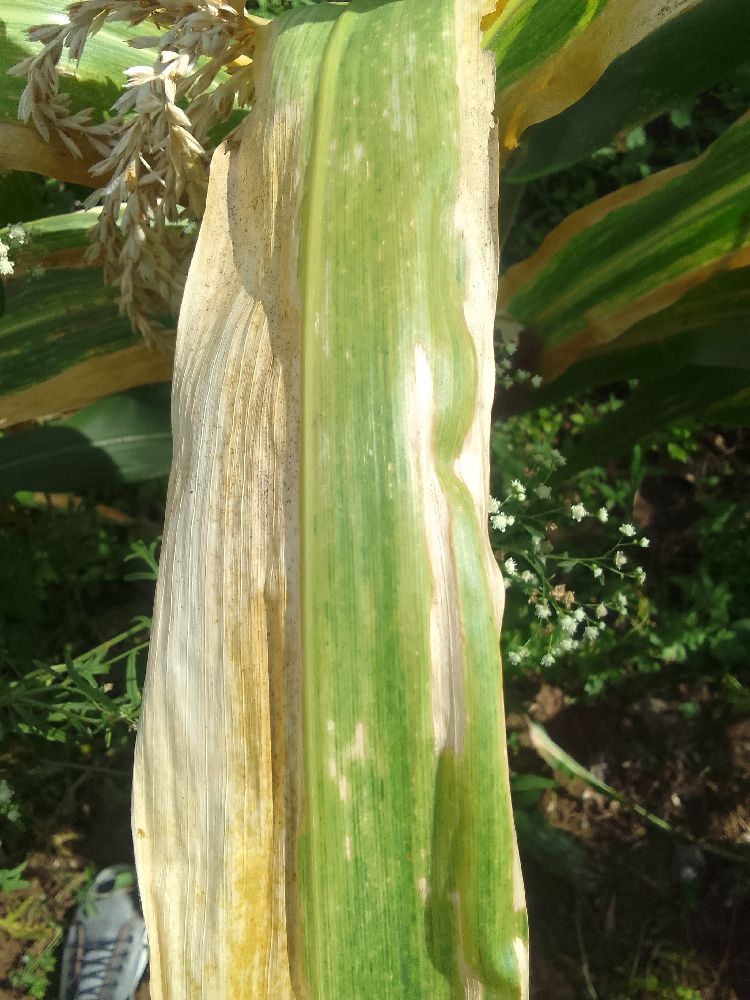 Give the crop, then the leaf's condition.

maize, maize lethal necrosis
